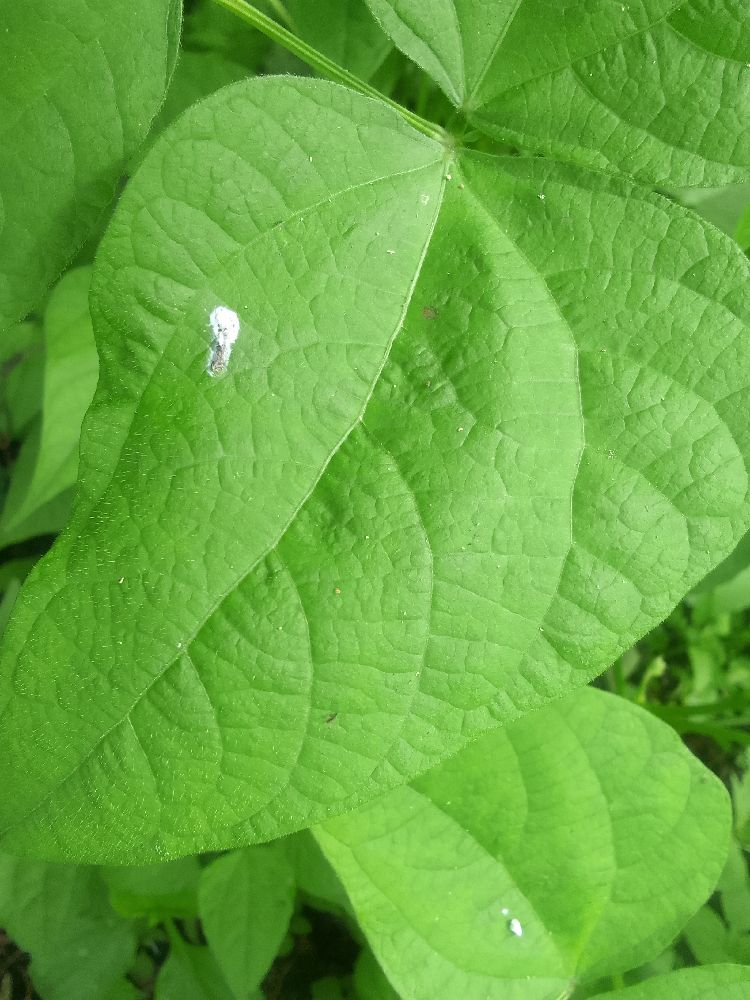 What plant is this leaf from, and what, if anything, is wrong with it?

common bean, healthy
